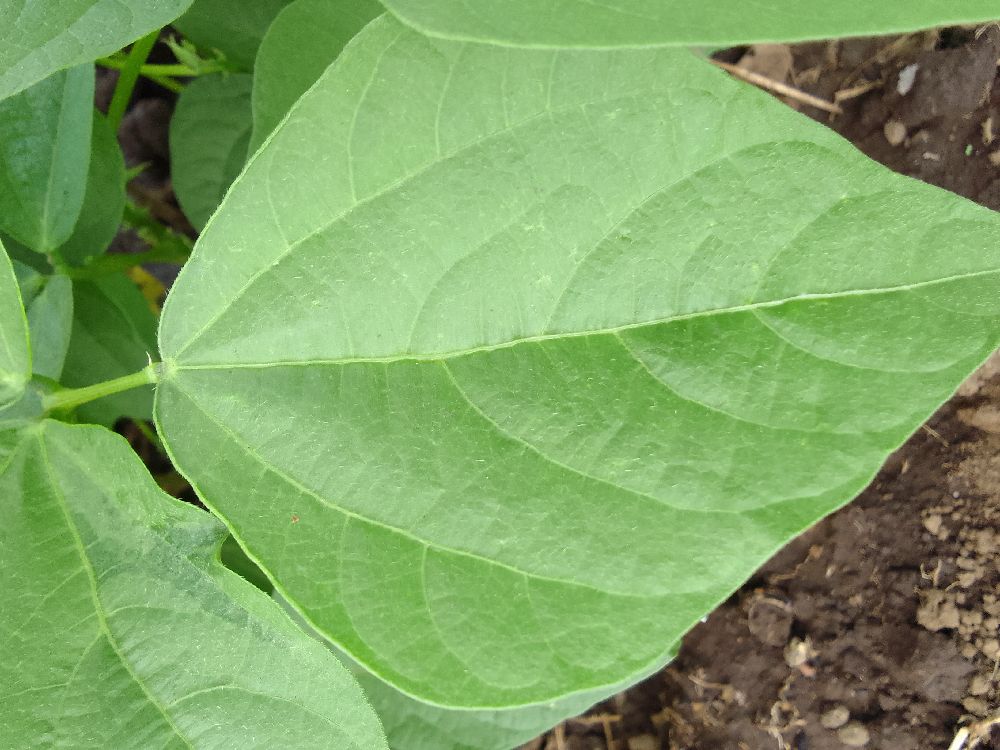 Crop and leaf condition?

common bean, healthy
